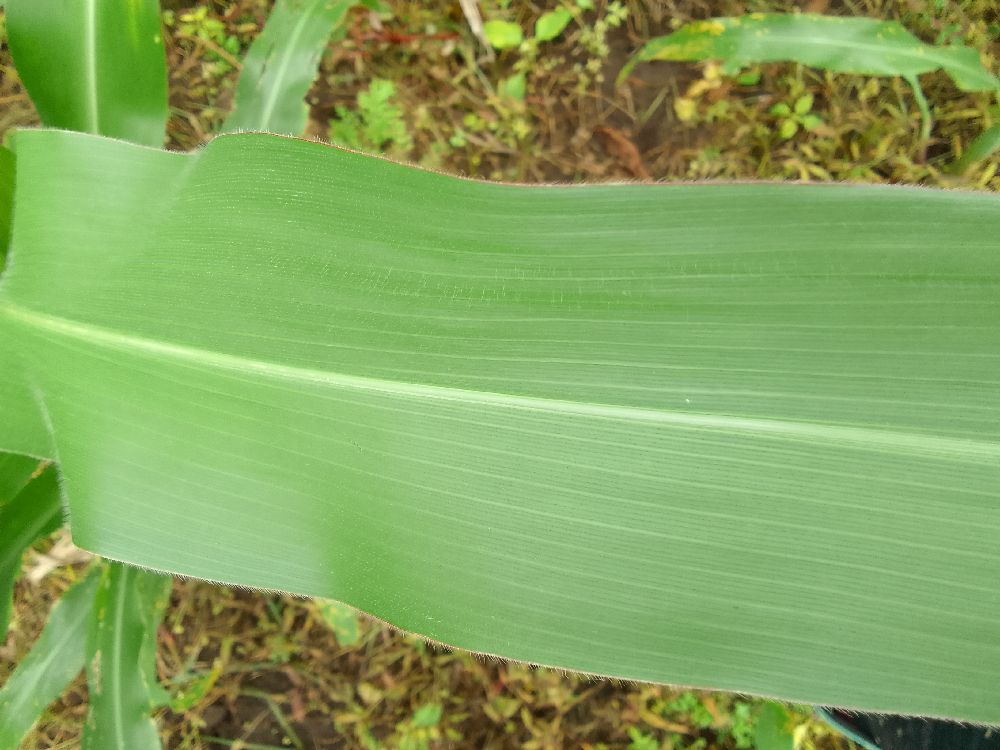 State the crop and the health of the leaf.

maize, healthy
